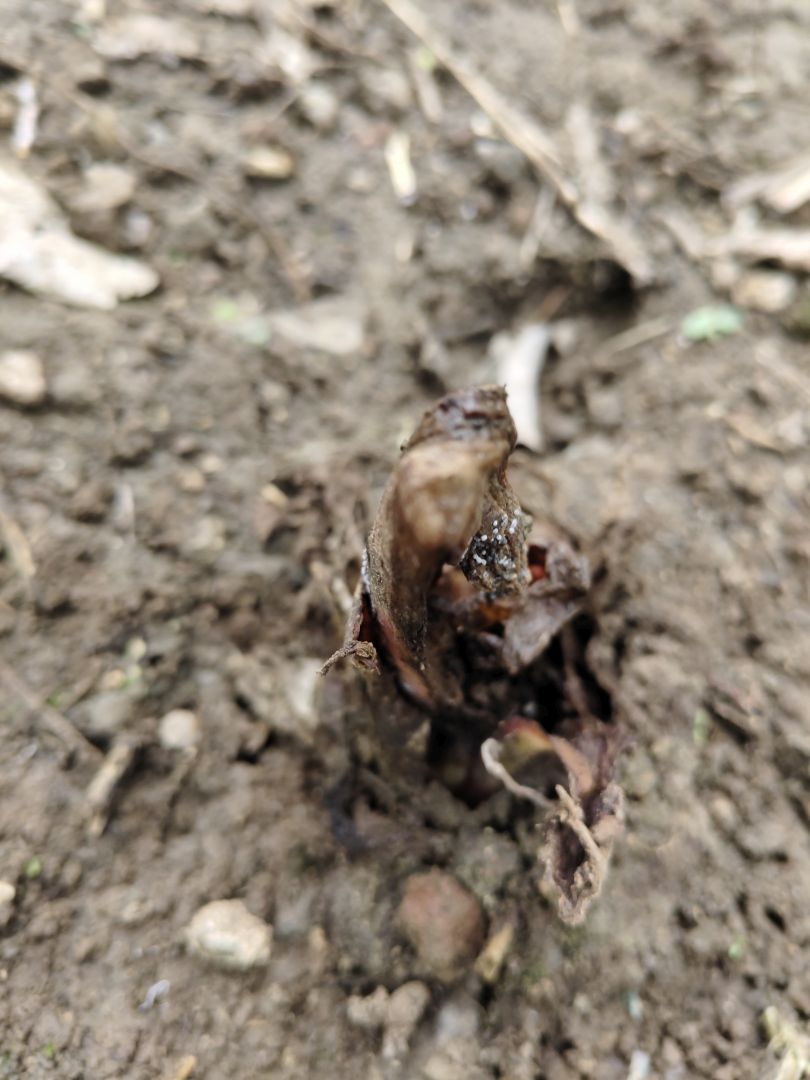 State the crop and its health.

taro, root rot
